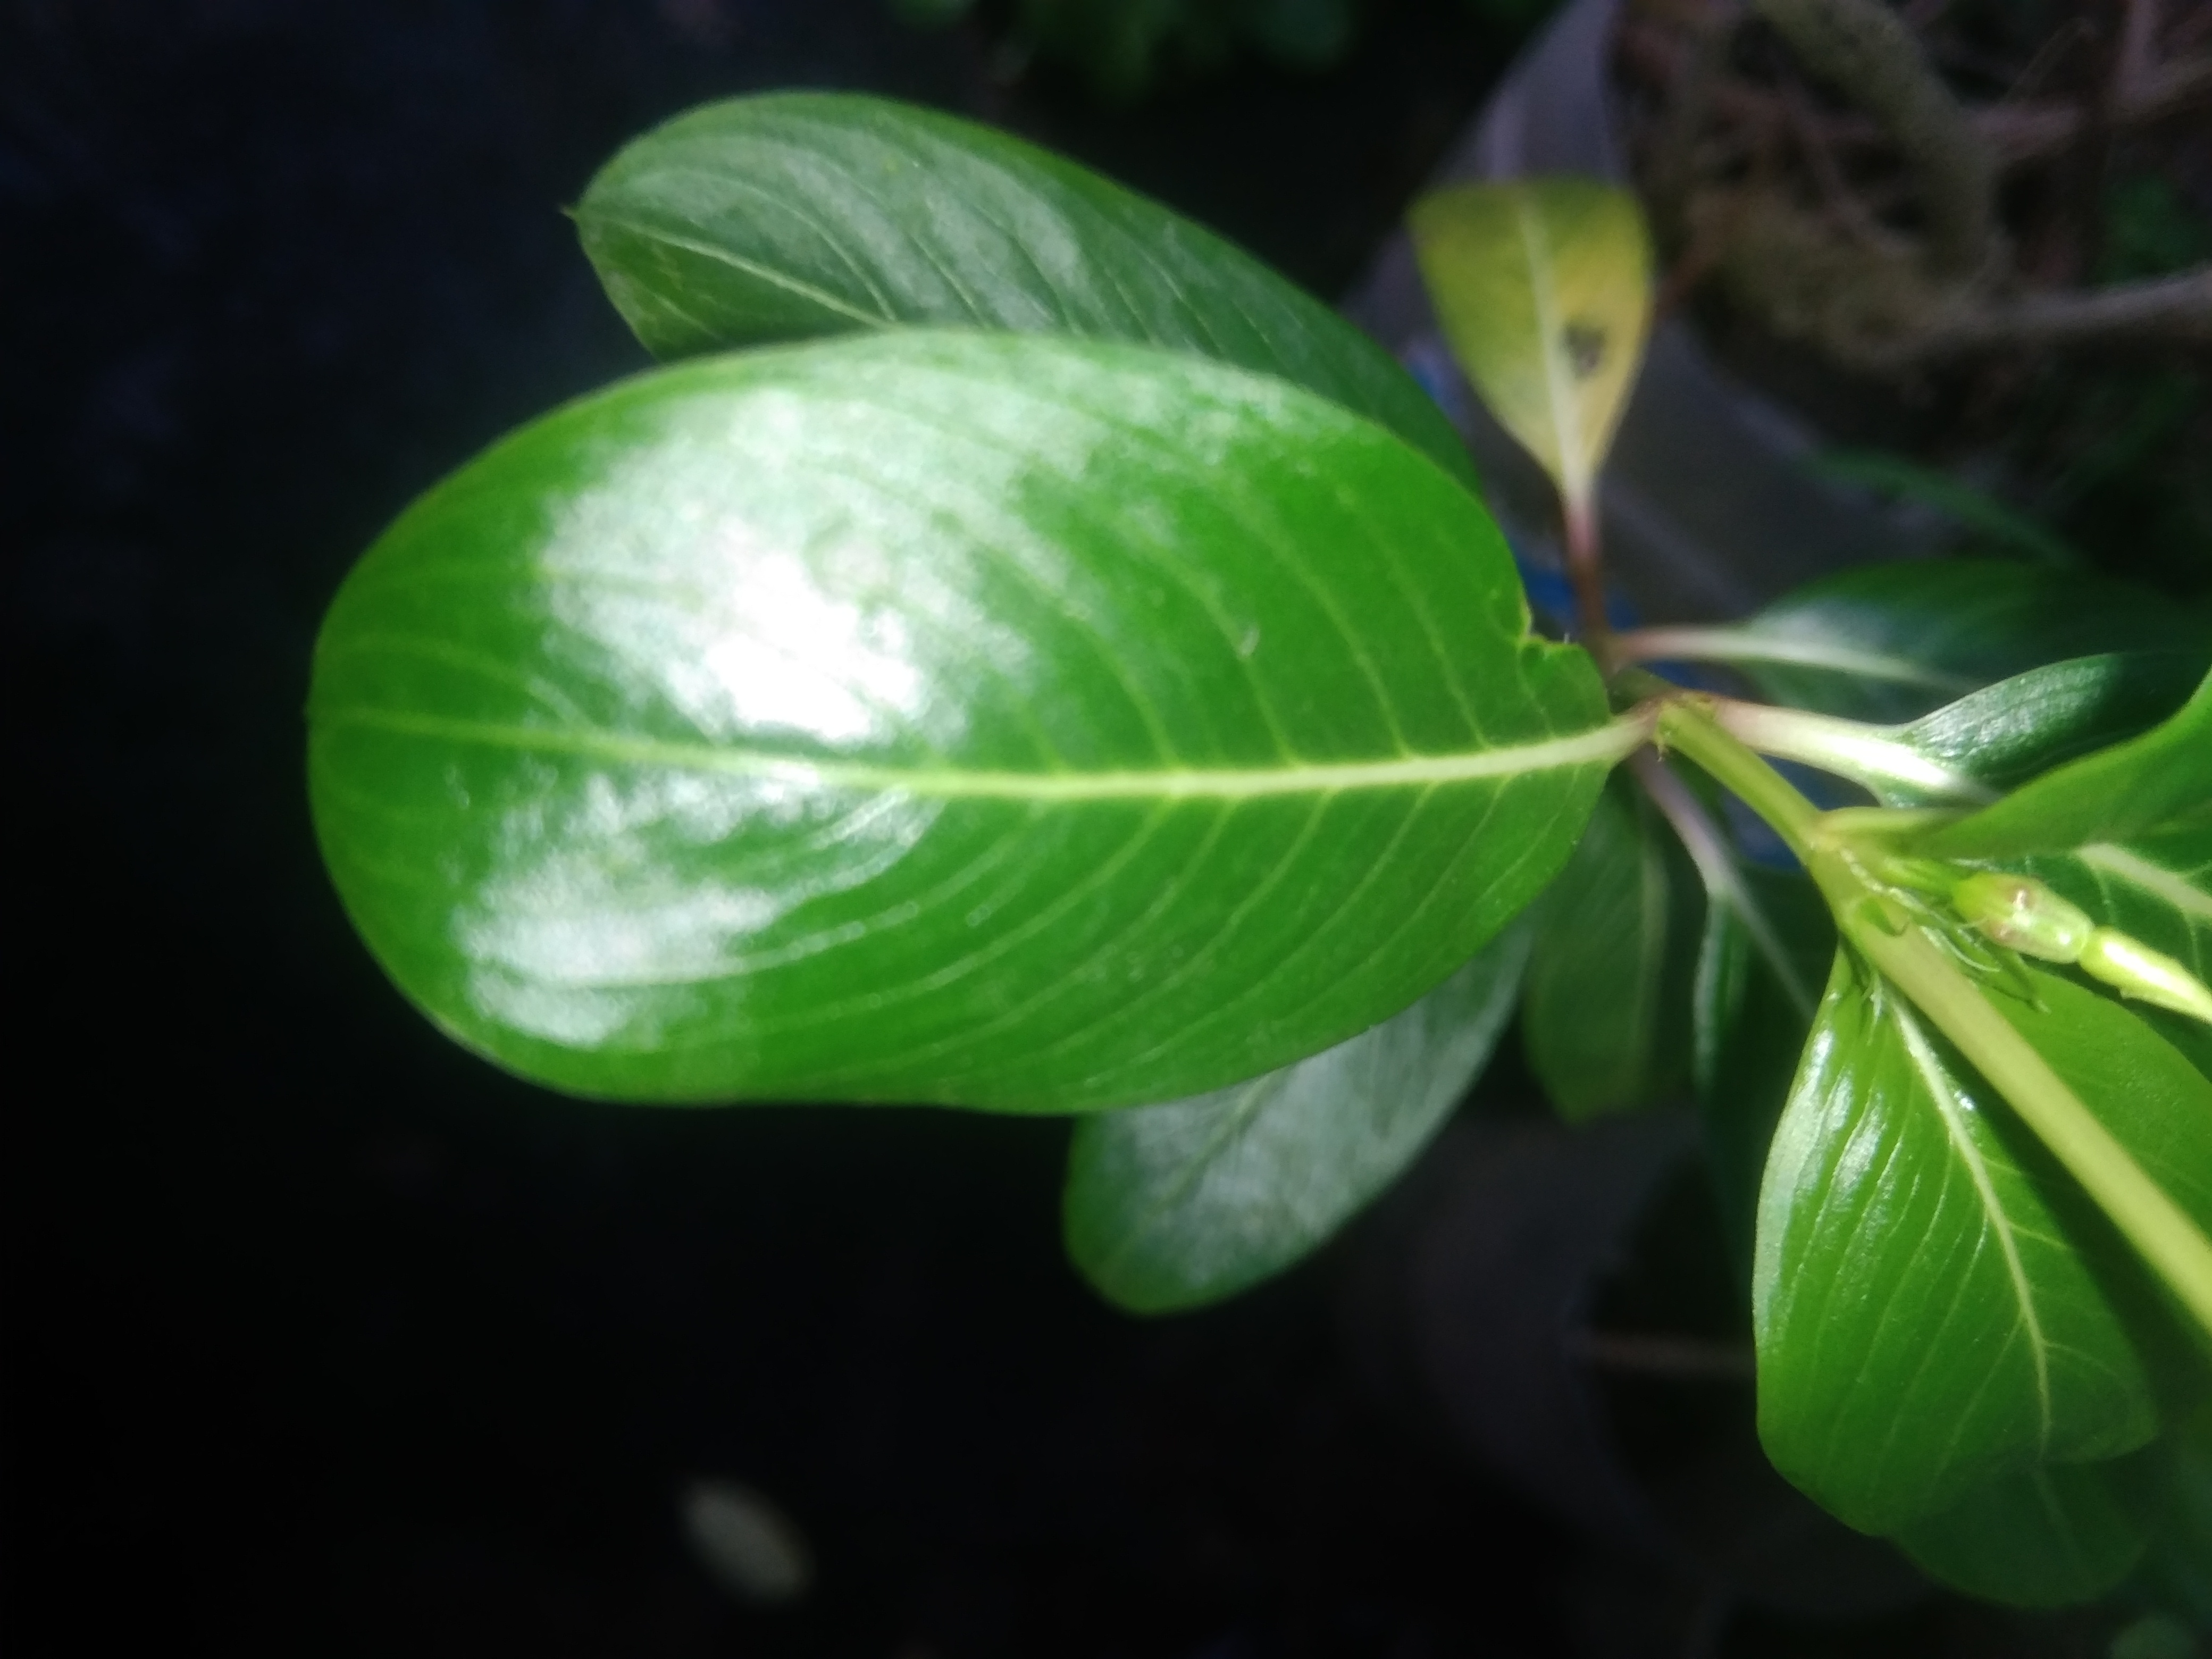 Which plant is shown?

rose periwinkle
